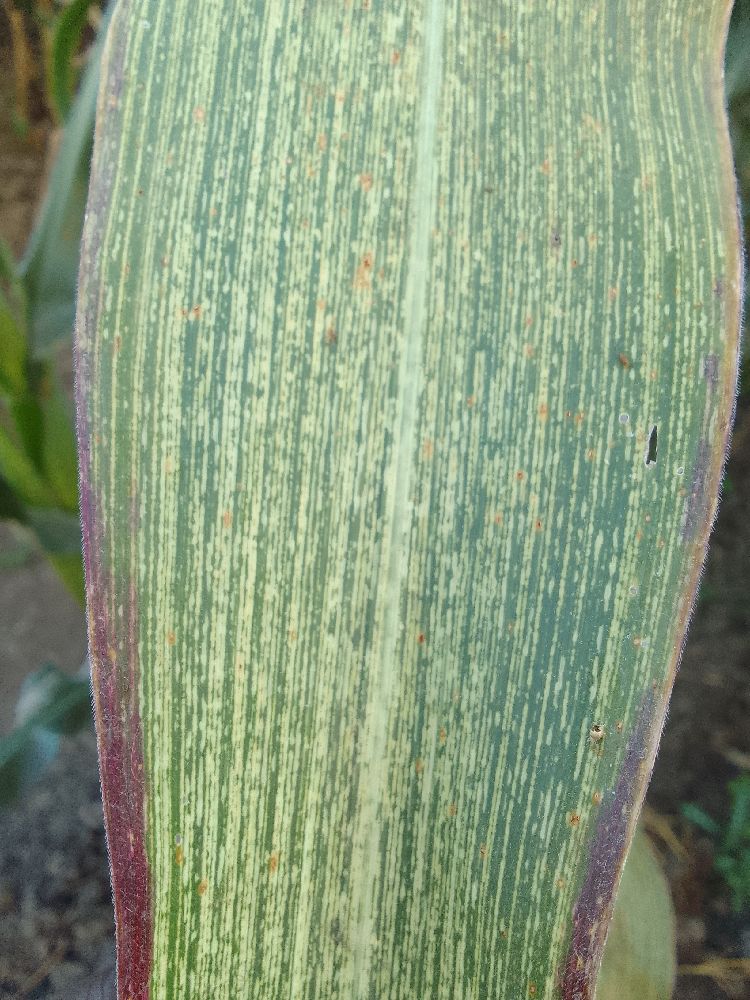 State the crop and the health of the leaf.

maize, maize streak virus
